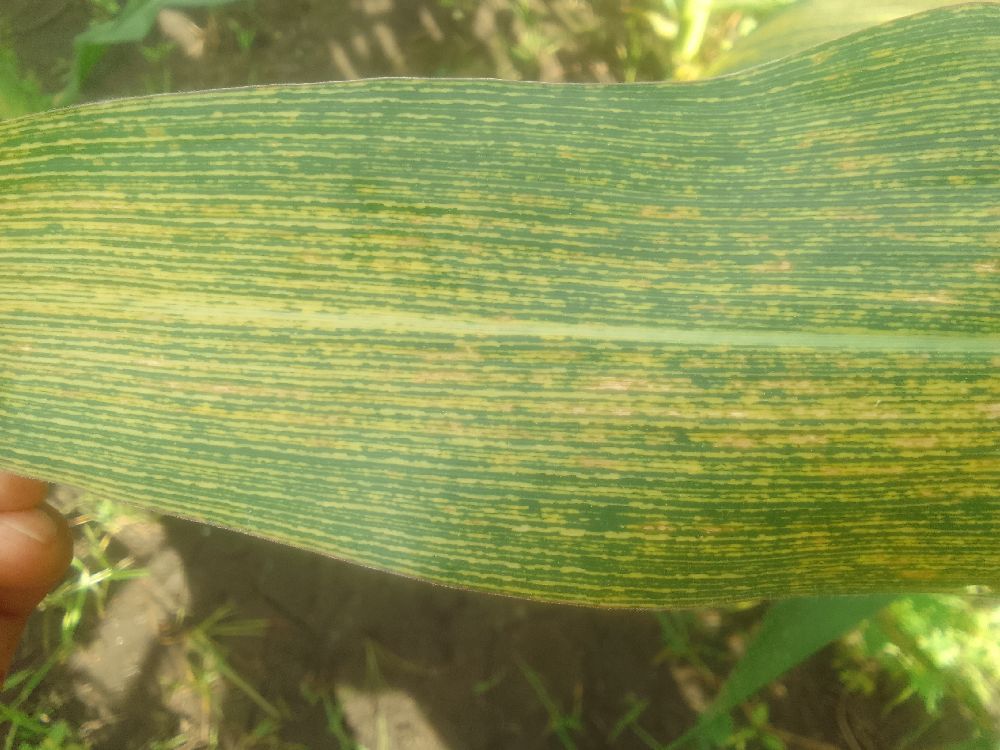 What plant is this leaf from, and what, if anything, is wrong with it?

maize, maize streak virus
